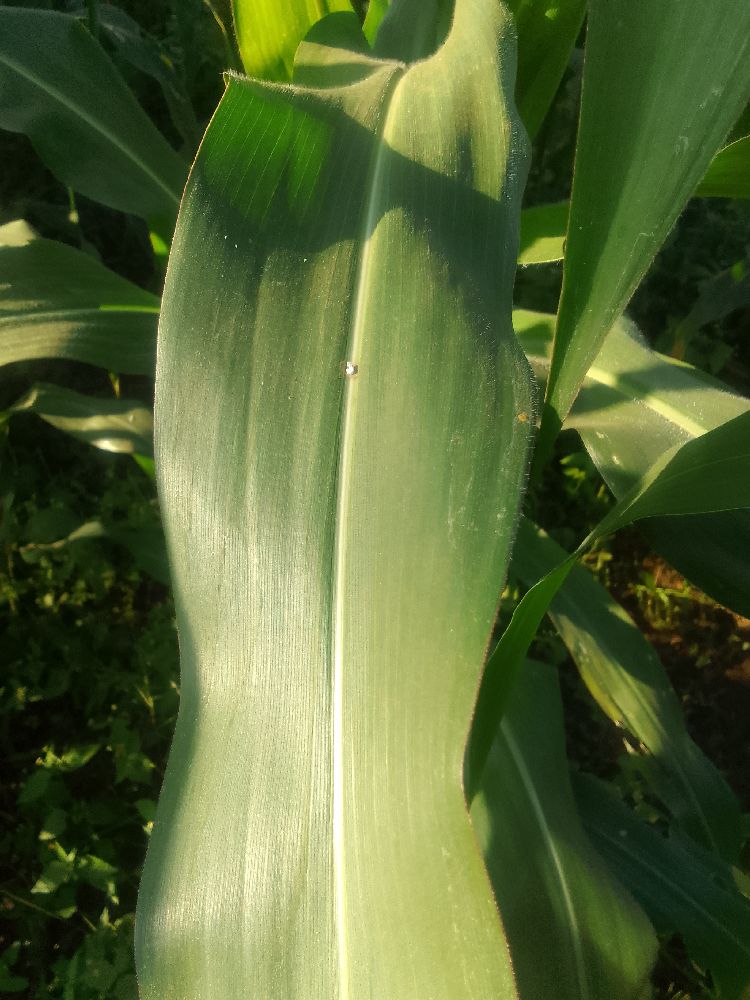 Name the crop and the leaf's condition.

maize, healthy
